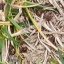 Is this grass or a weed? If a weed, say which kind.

grass
